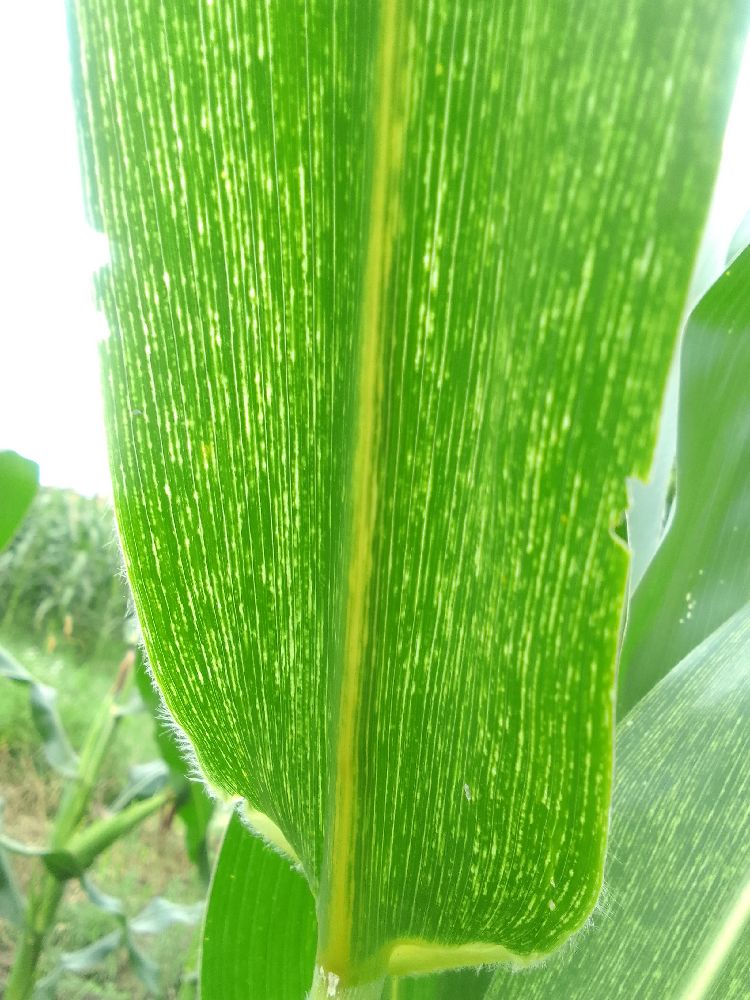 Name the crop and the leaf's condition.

maize, maize streak virus
